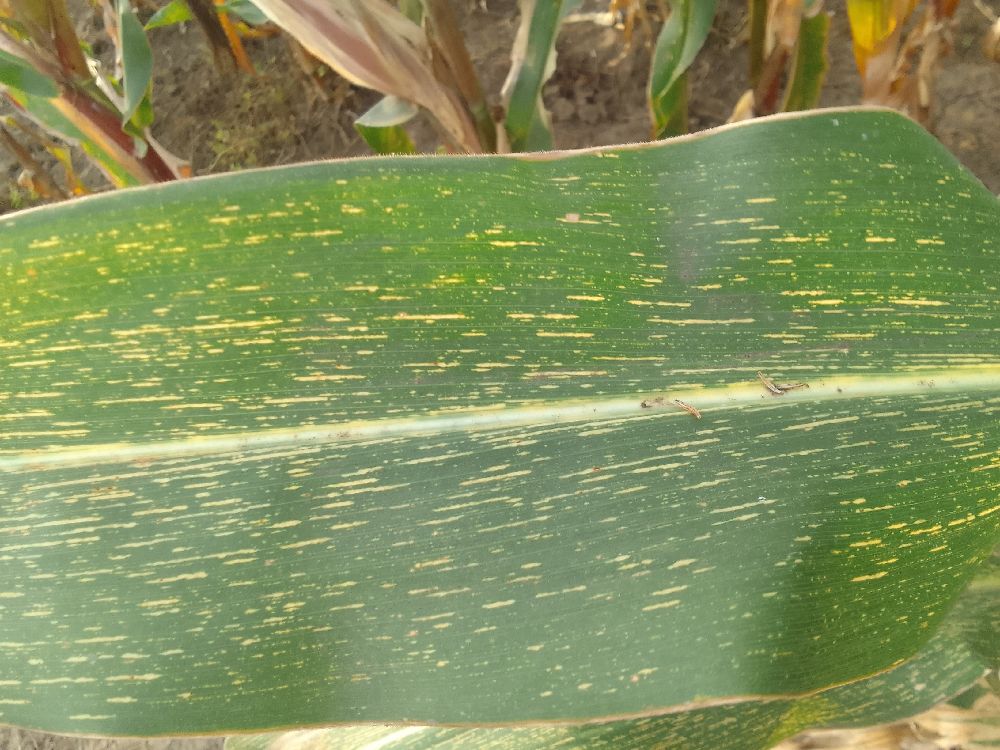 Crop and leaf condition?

maize, maize streak virus
